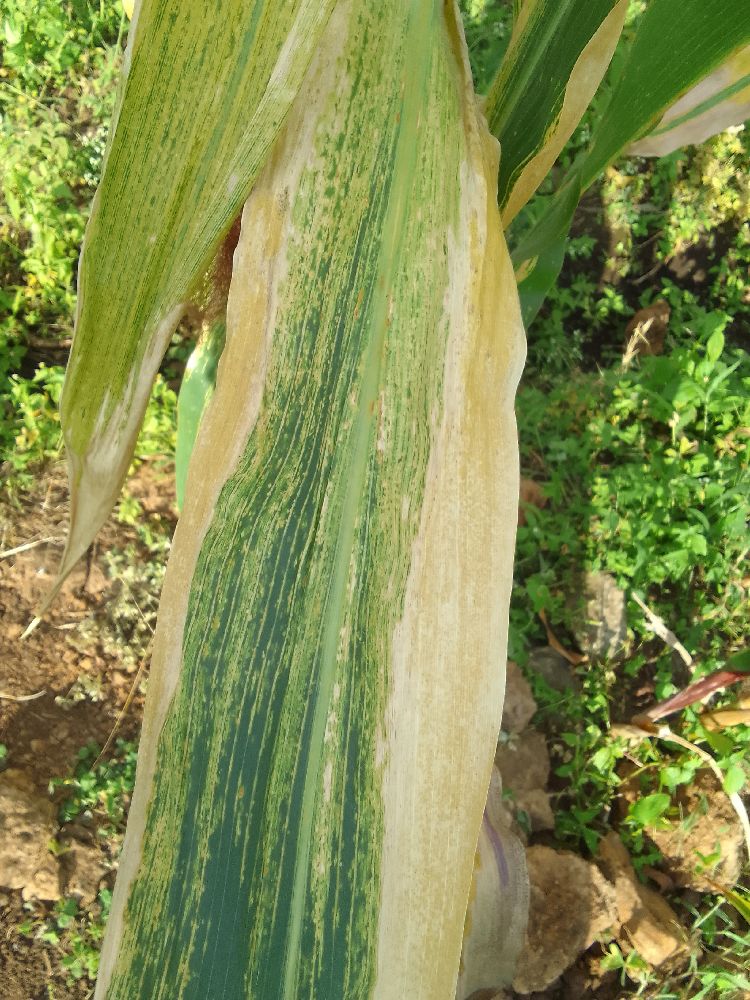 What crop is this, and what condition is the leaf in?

maize, maize lethal necrosis
